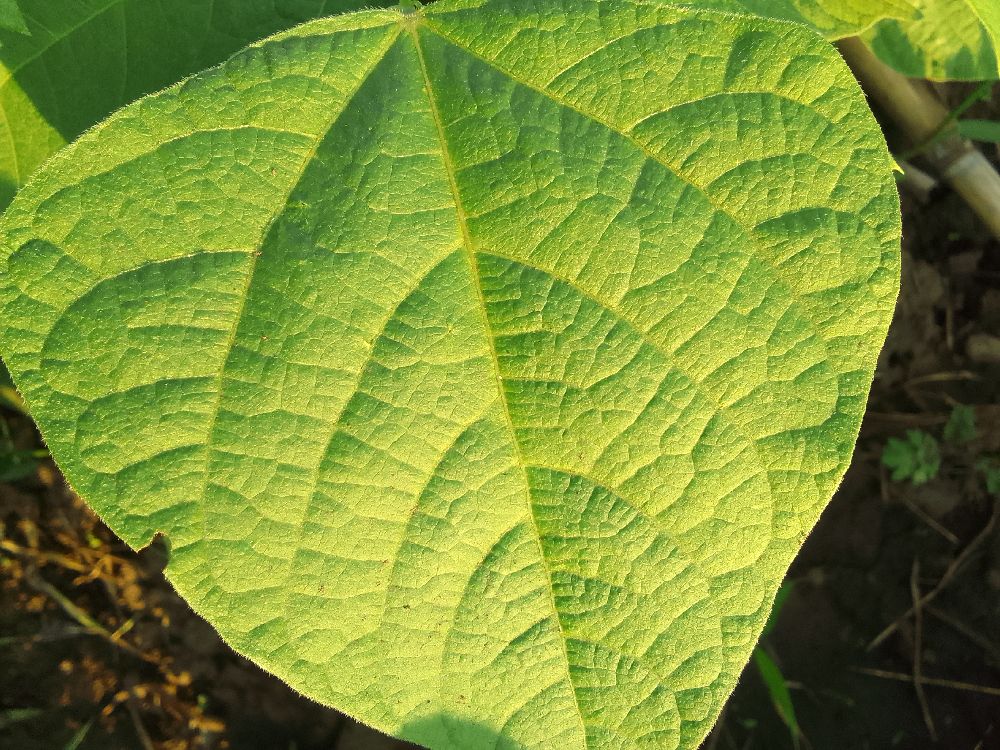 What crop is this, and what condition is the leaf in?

common bean, healthy
